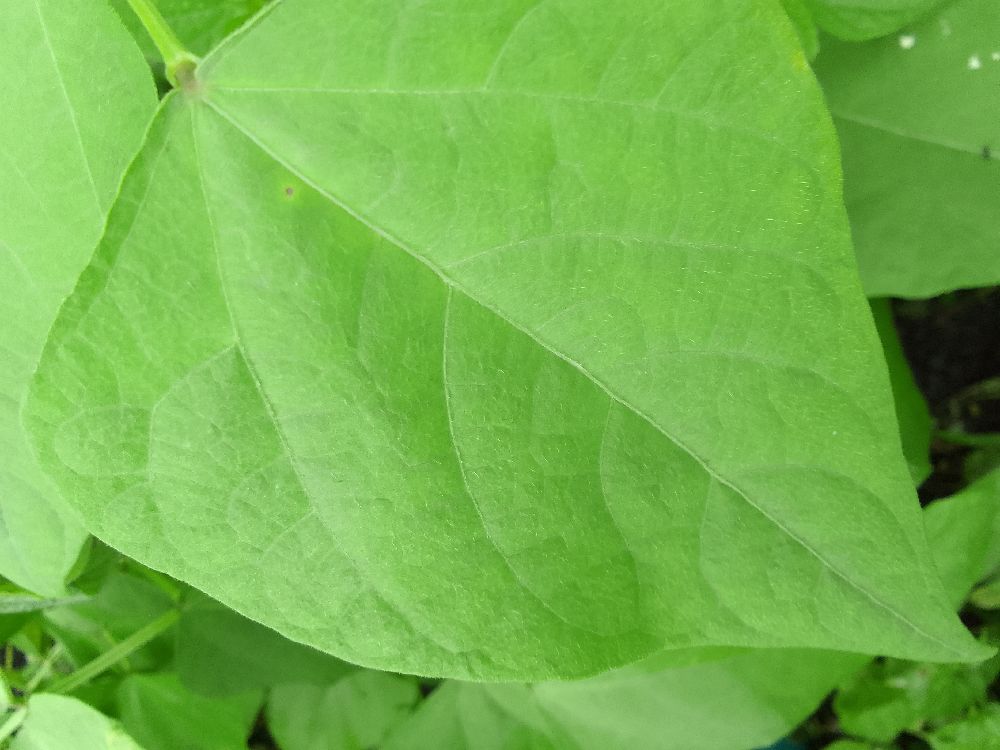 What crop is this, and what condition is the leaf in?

common bean, healthy
